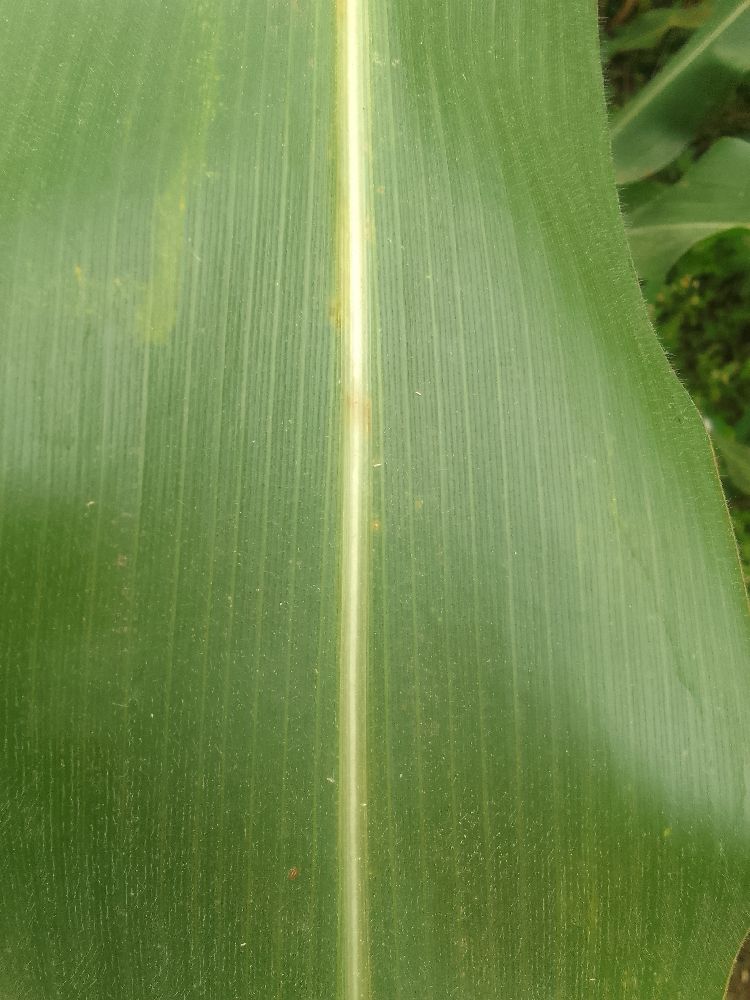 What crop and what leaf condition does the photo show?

maize, healthy
